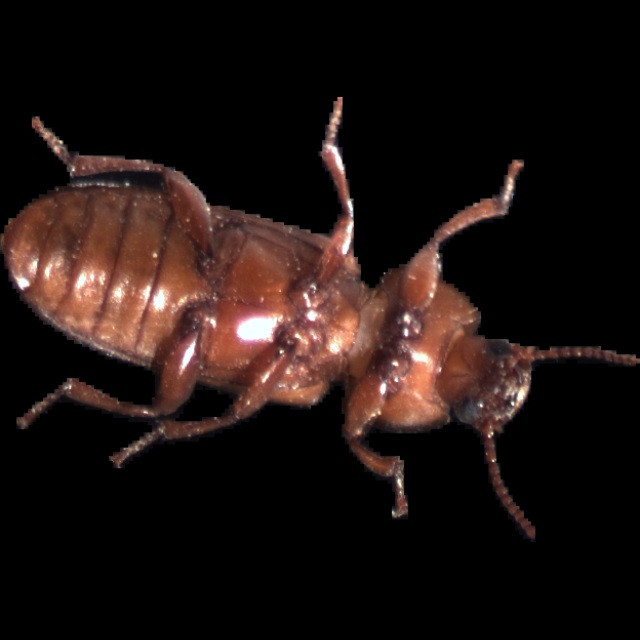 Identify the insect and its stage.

mealworm beetle
